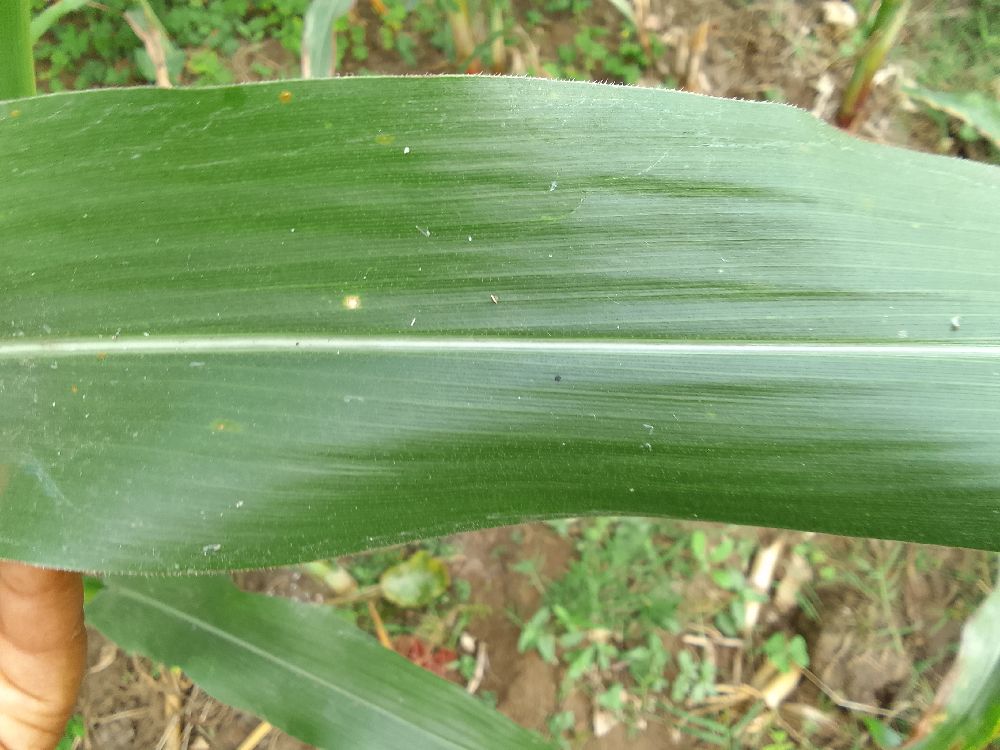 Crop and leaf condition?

maize, healthy
